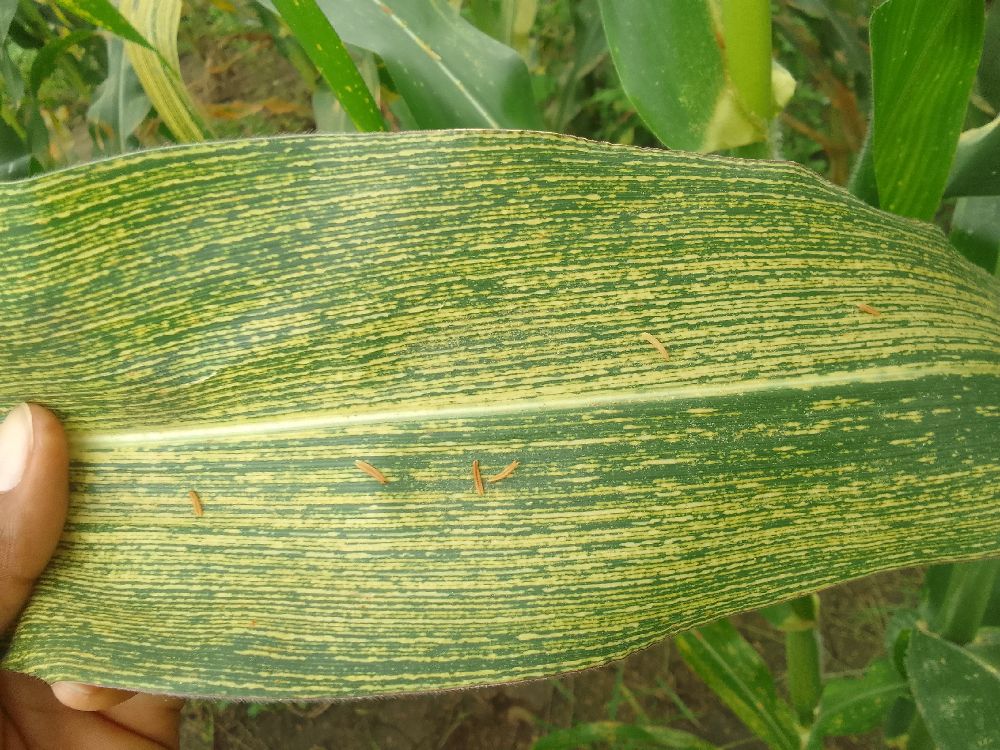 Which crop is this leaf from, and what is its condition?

maize, maize streak virus
